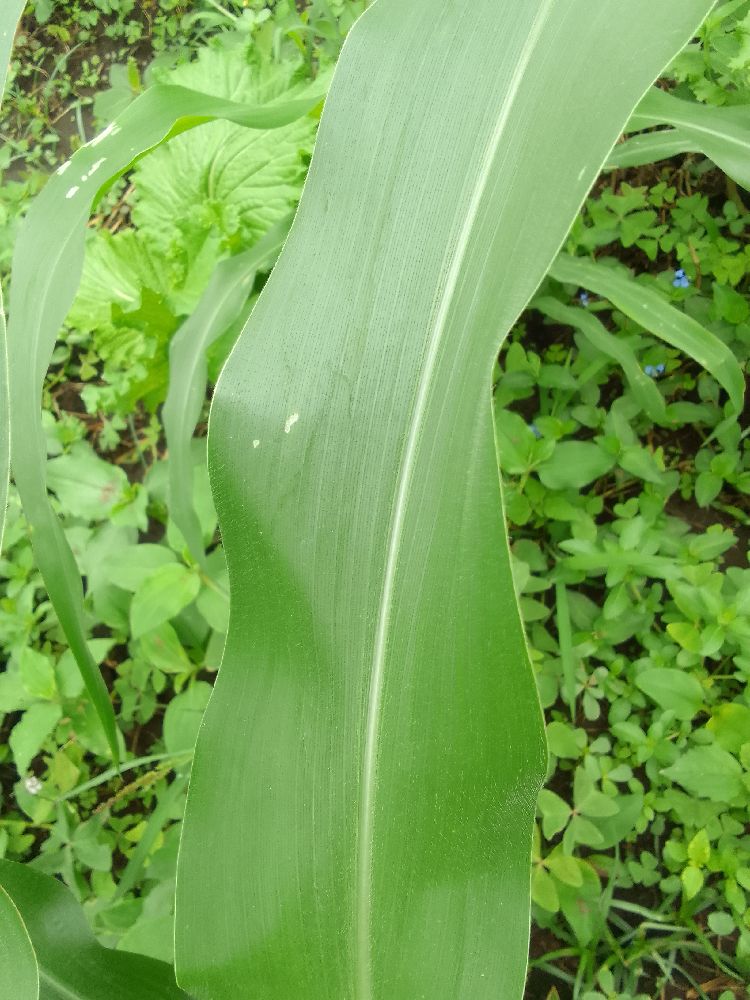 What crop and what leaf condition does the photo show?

maize, healthy
